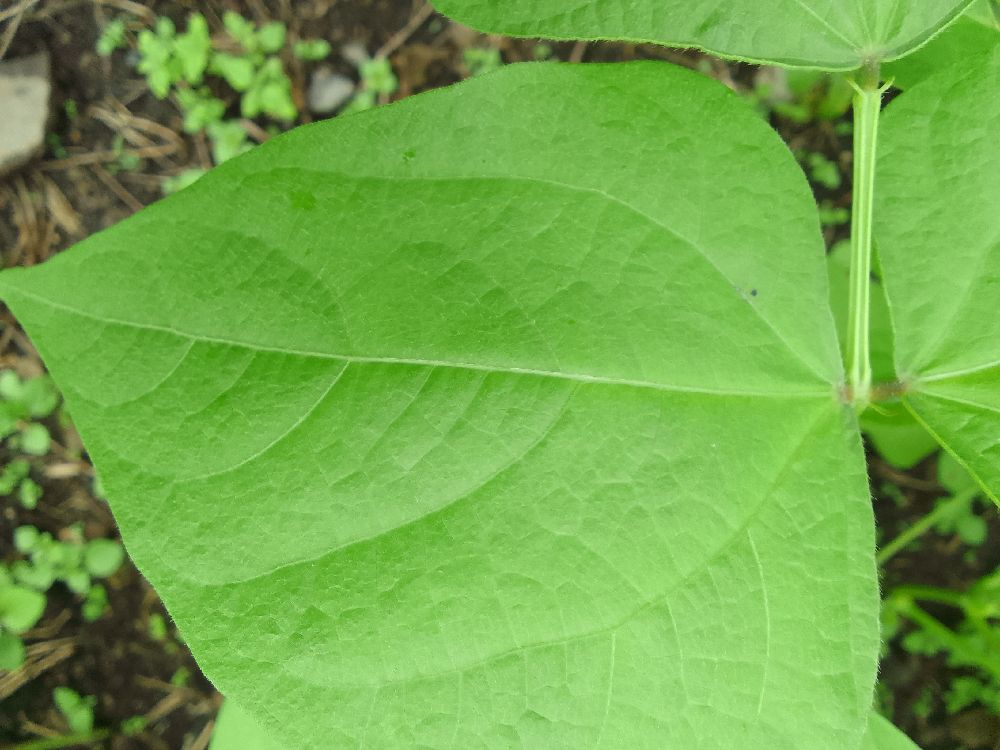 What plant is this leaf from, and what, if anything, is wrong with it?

common bean, healthy
